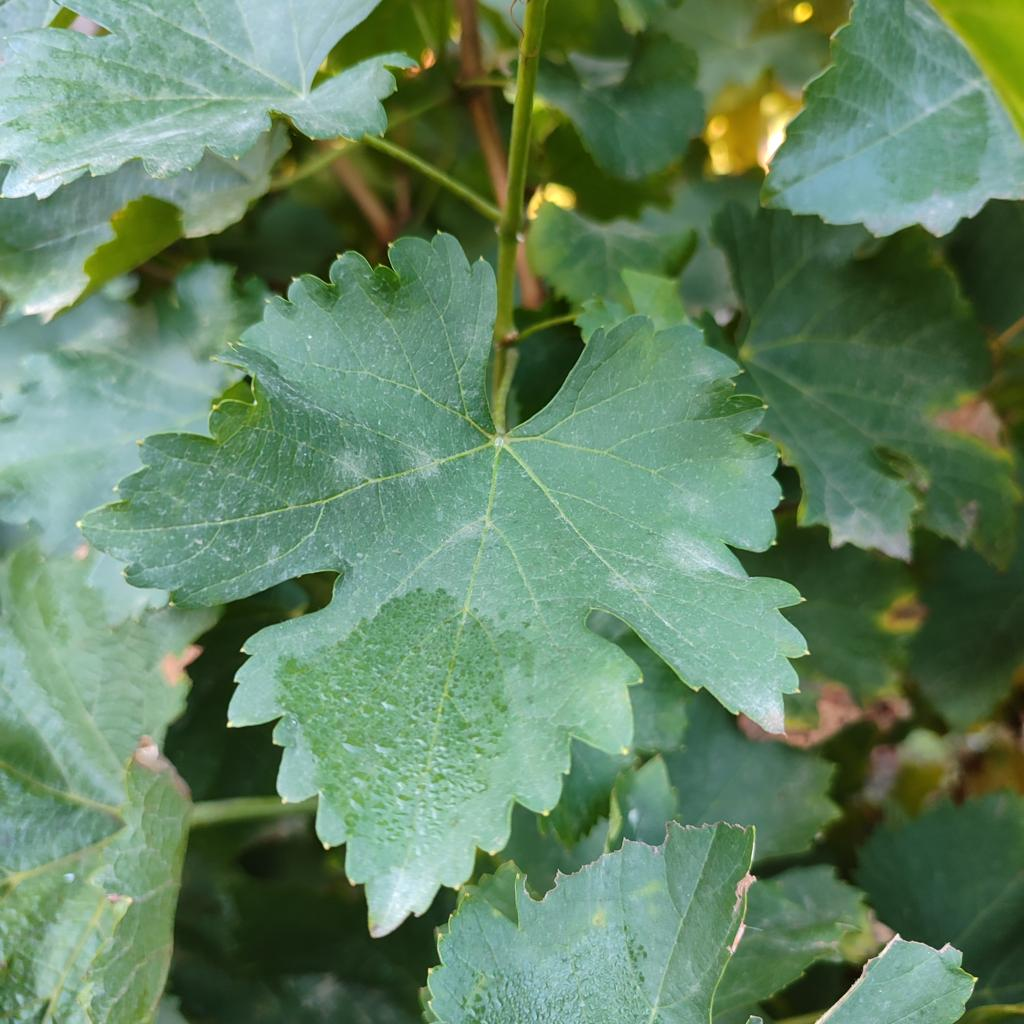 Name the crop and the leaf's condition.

grapevine, powdery mildew
